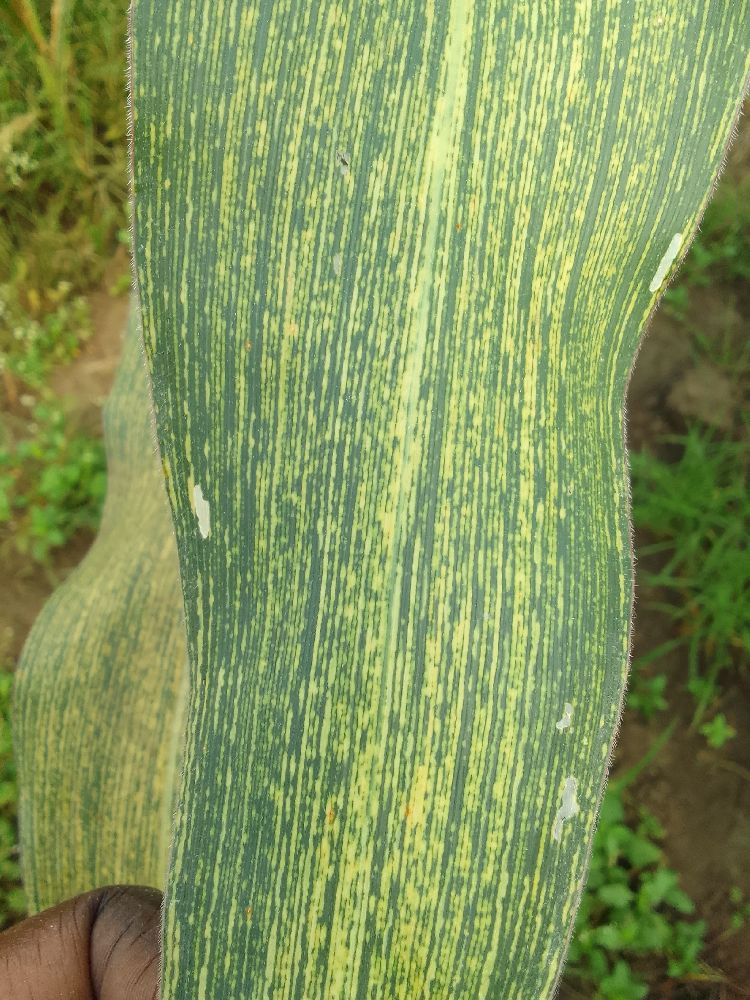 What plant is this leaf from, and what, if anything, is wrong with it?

maize, maize streak virus
